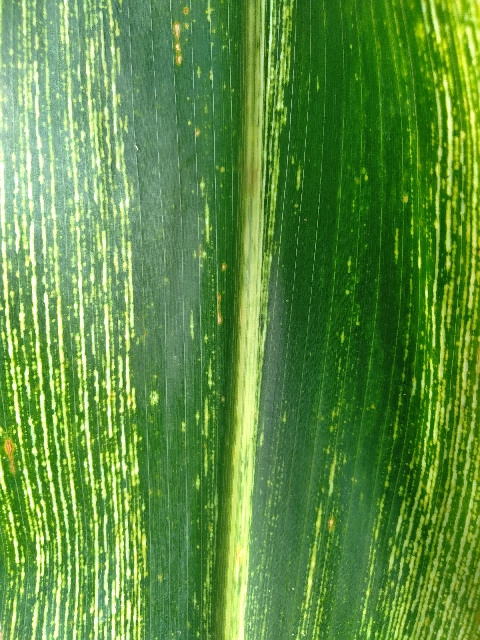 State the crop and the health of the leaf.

maize, maize streak virus
